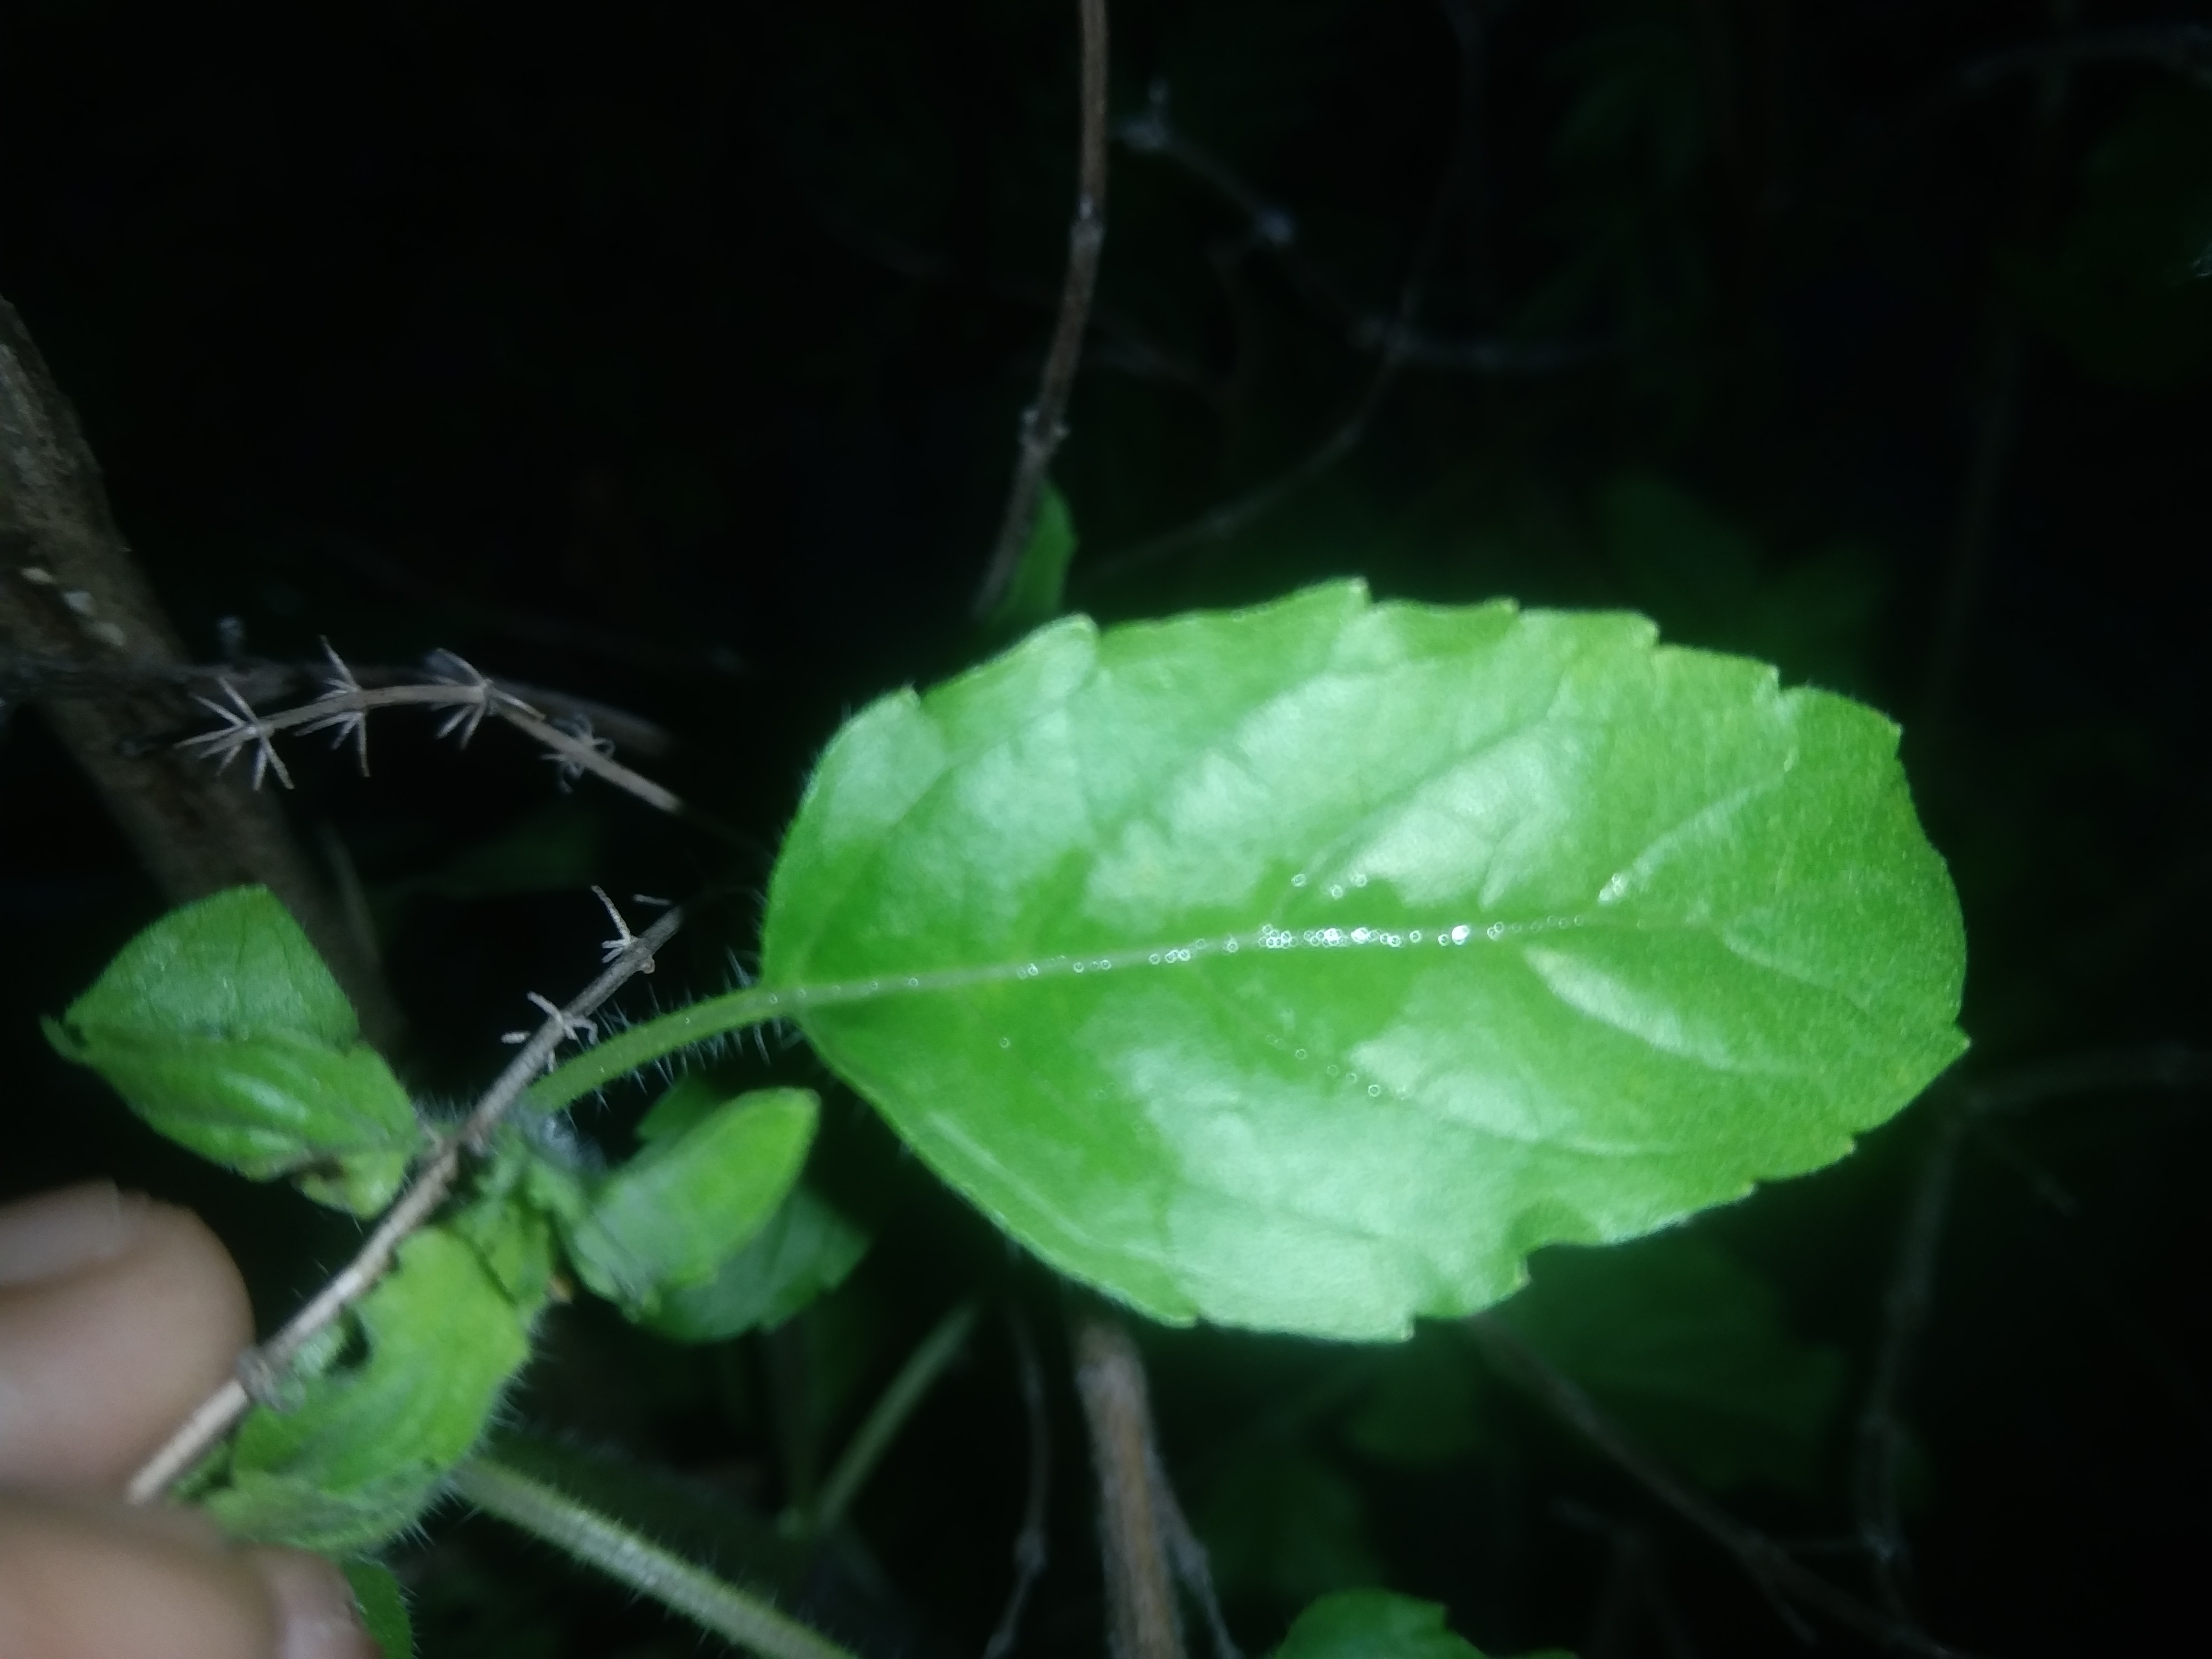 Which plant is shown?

tulshi
